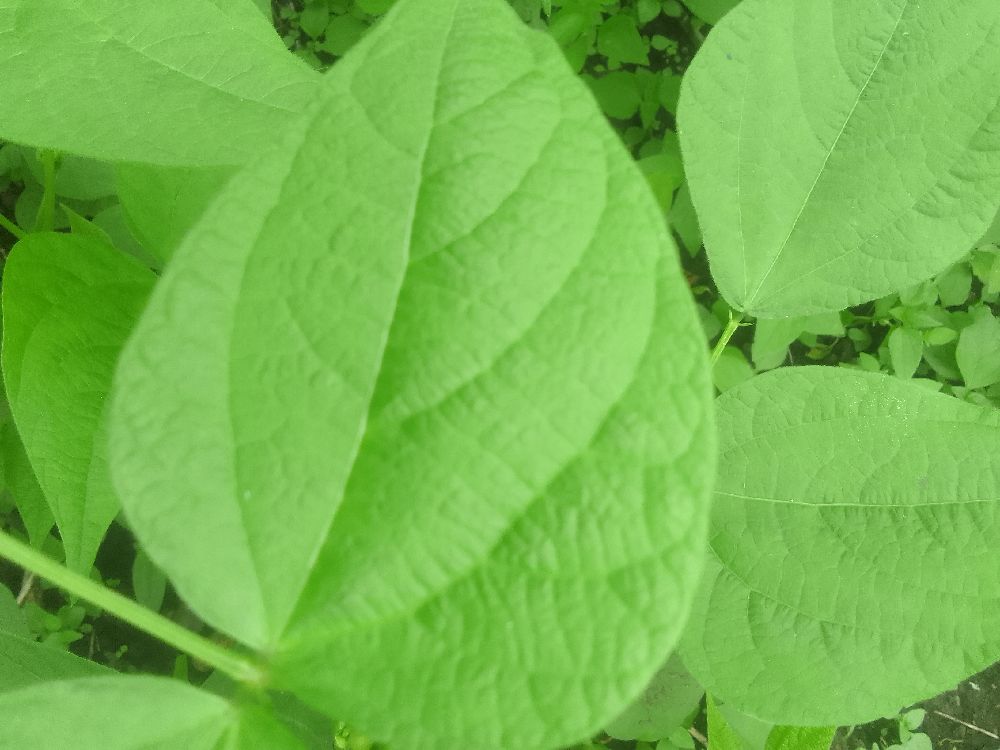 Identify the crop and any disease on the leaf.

common bean, healthy
